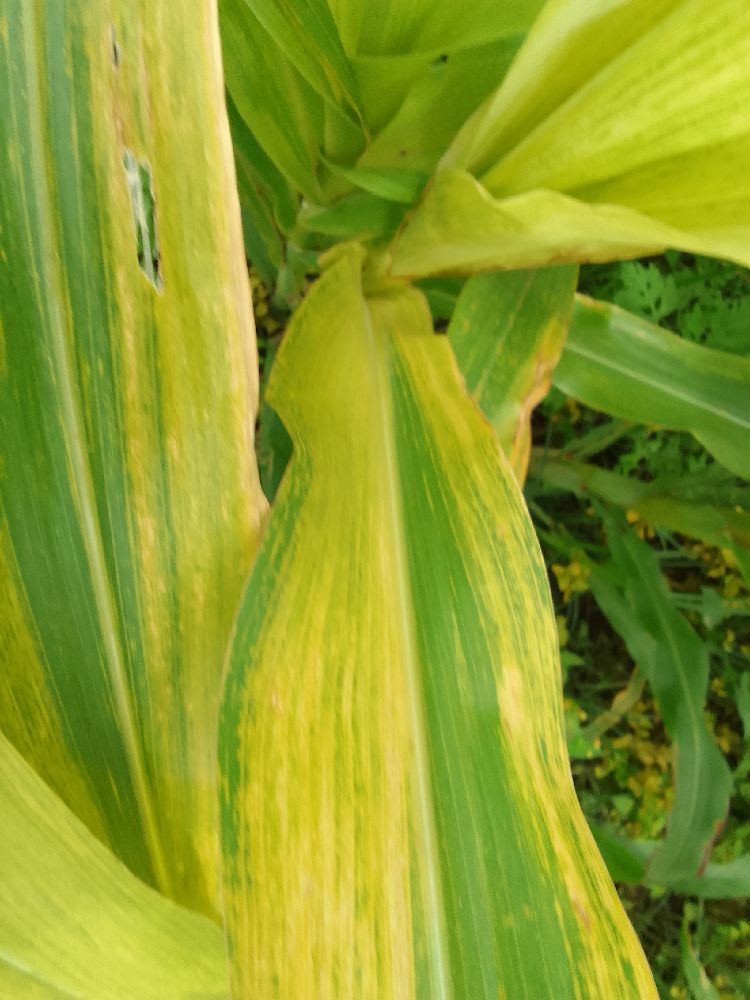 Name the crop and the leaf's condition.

maize, maize lethal necrosis
